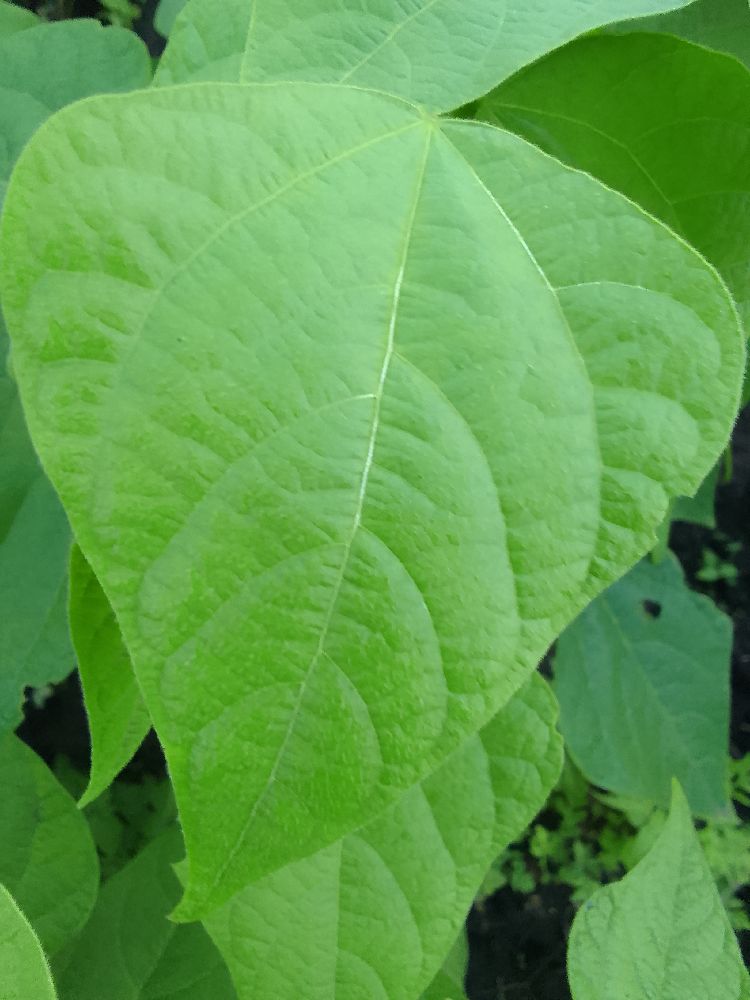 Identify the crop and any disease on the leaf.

common bean, healthy
